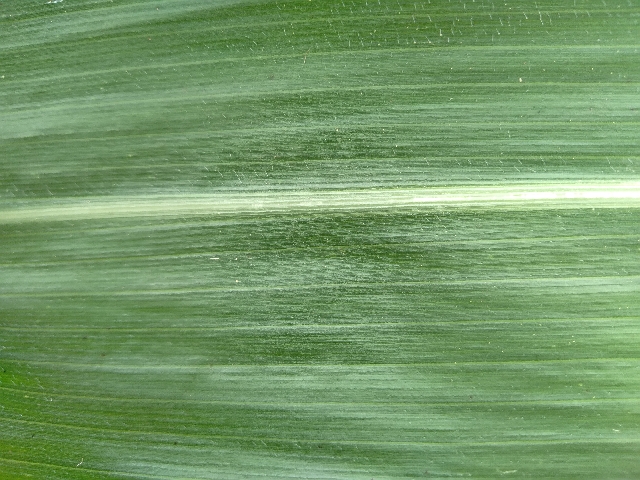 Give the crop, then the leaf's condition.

maize, healthy
